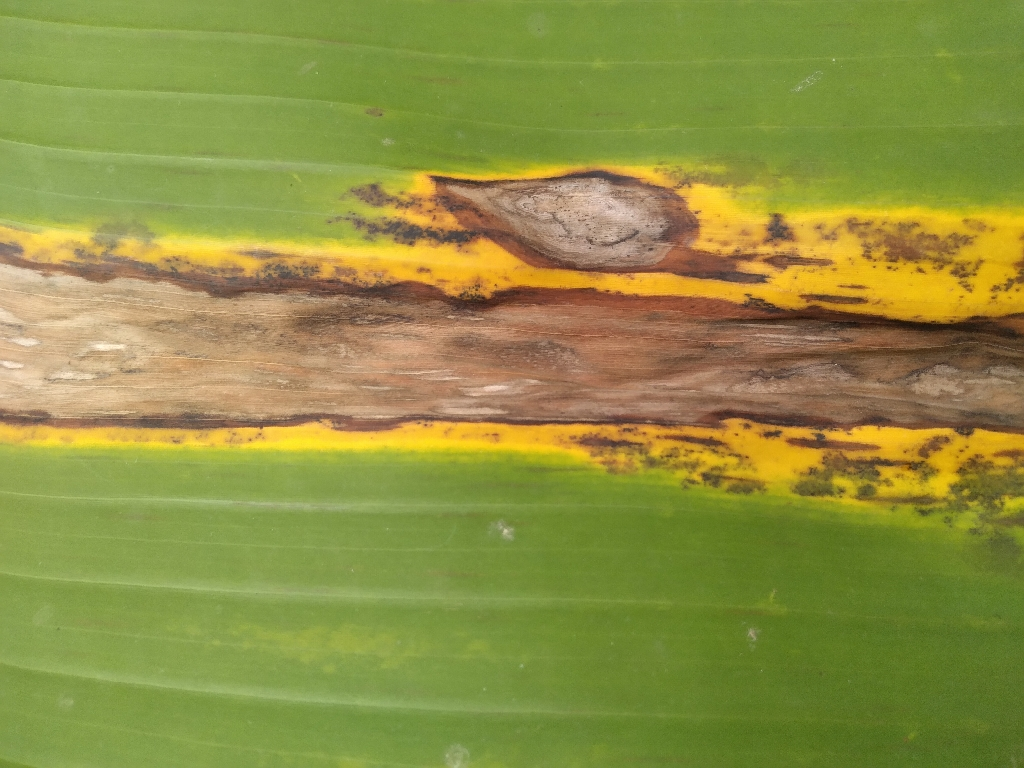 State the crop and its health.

banana, black sigatoka
